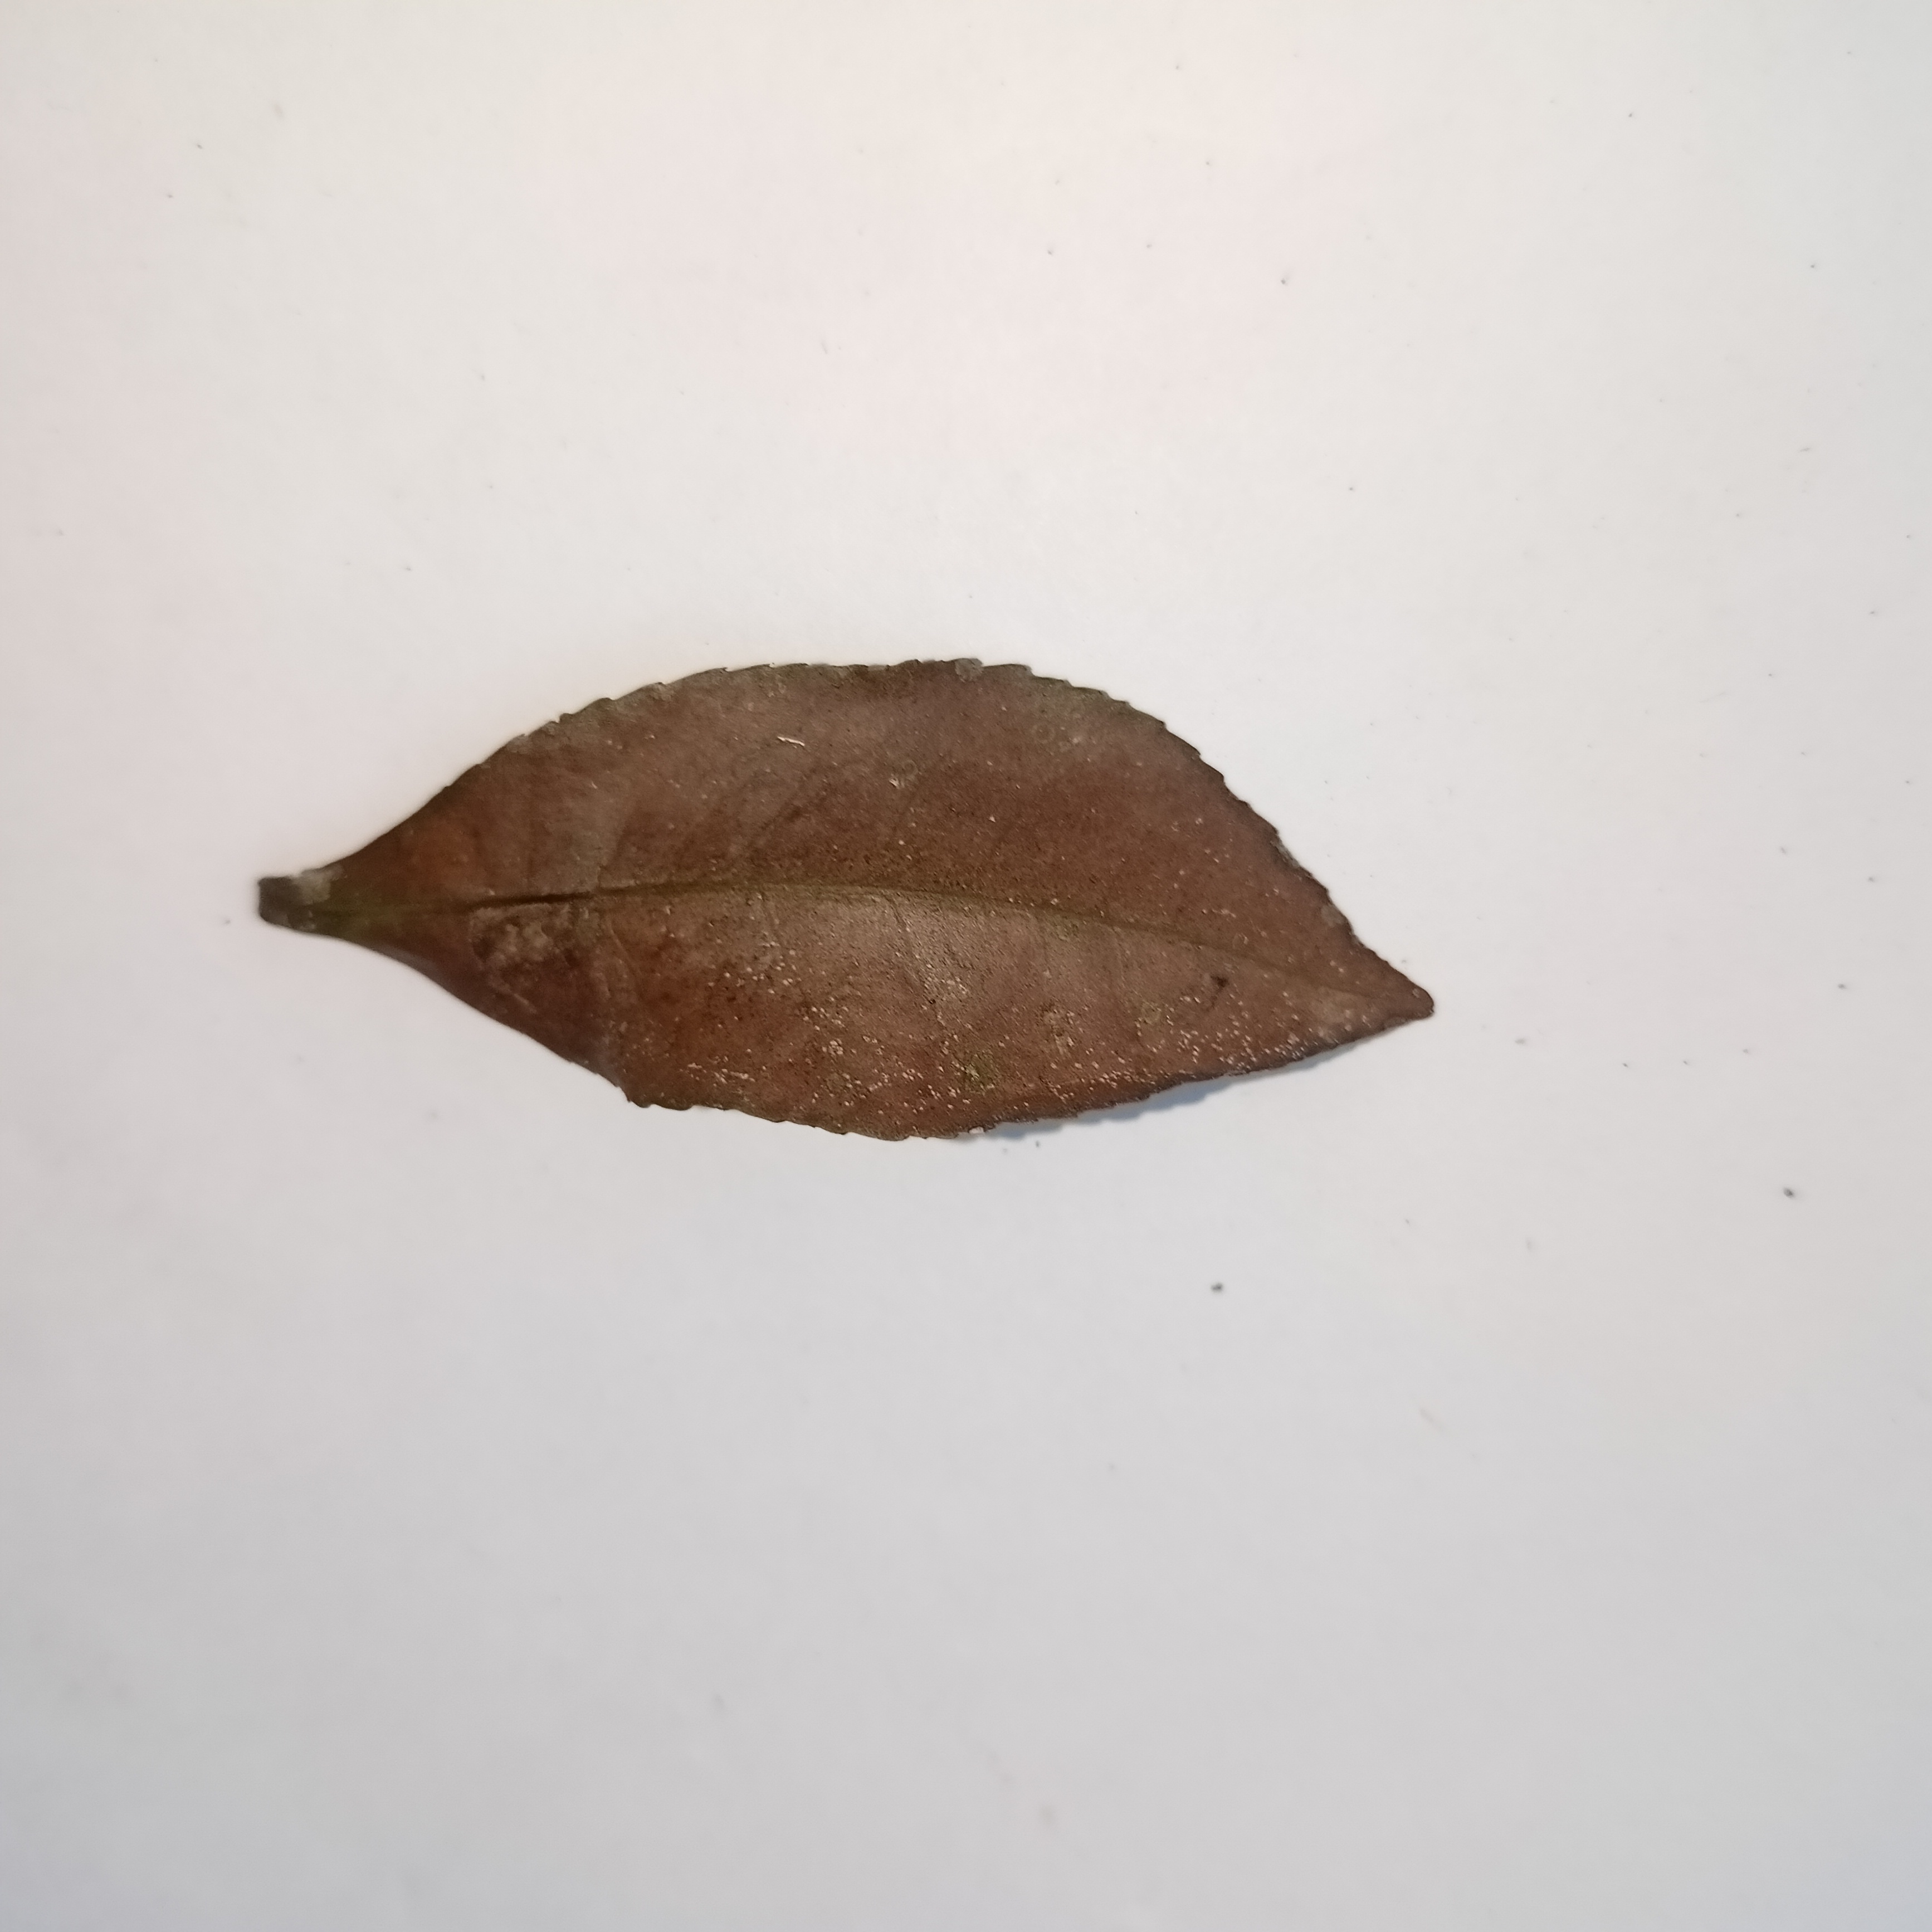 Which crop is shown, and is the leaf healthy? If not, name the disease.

tea, red rust
